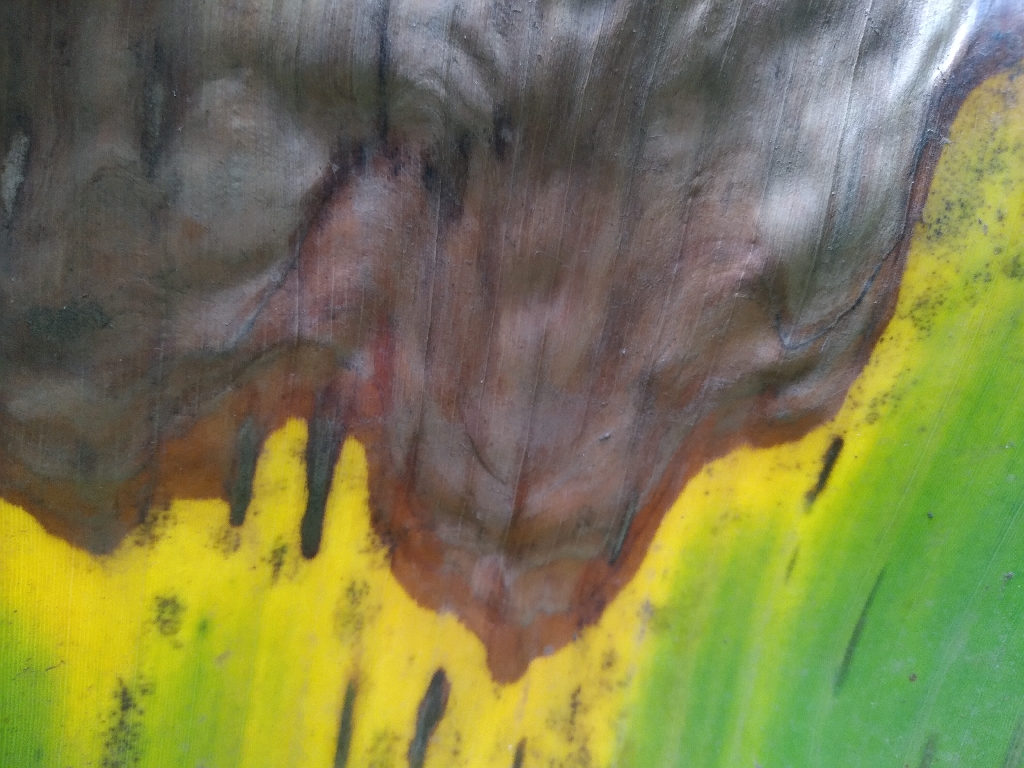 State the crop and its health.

banana, black sigatoka
